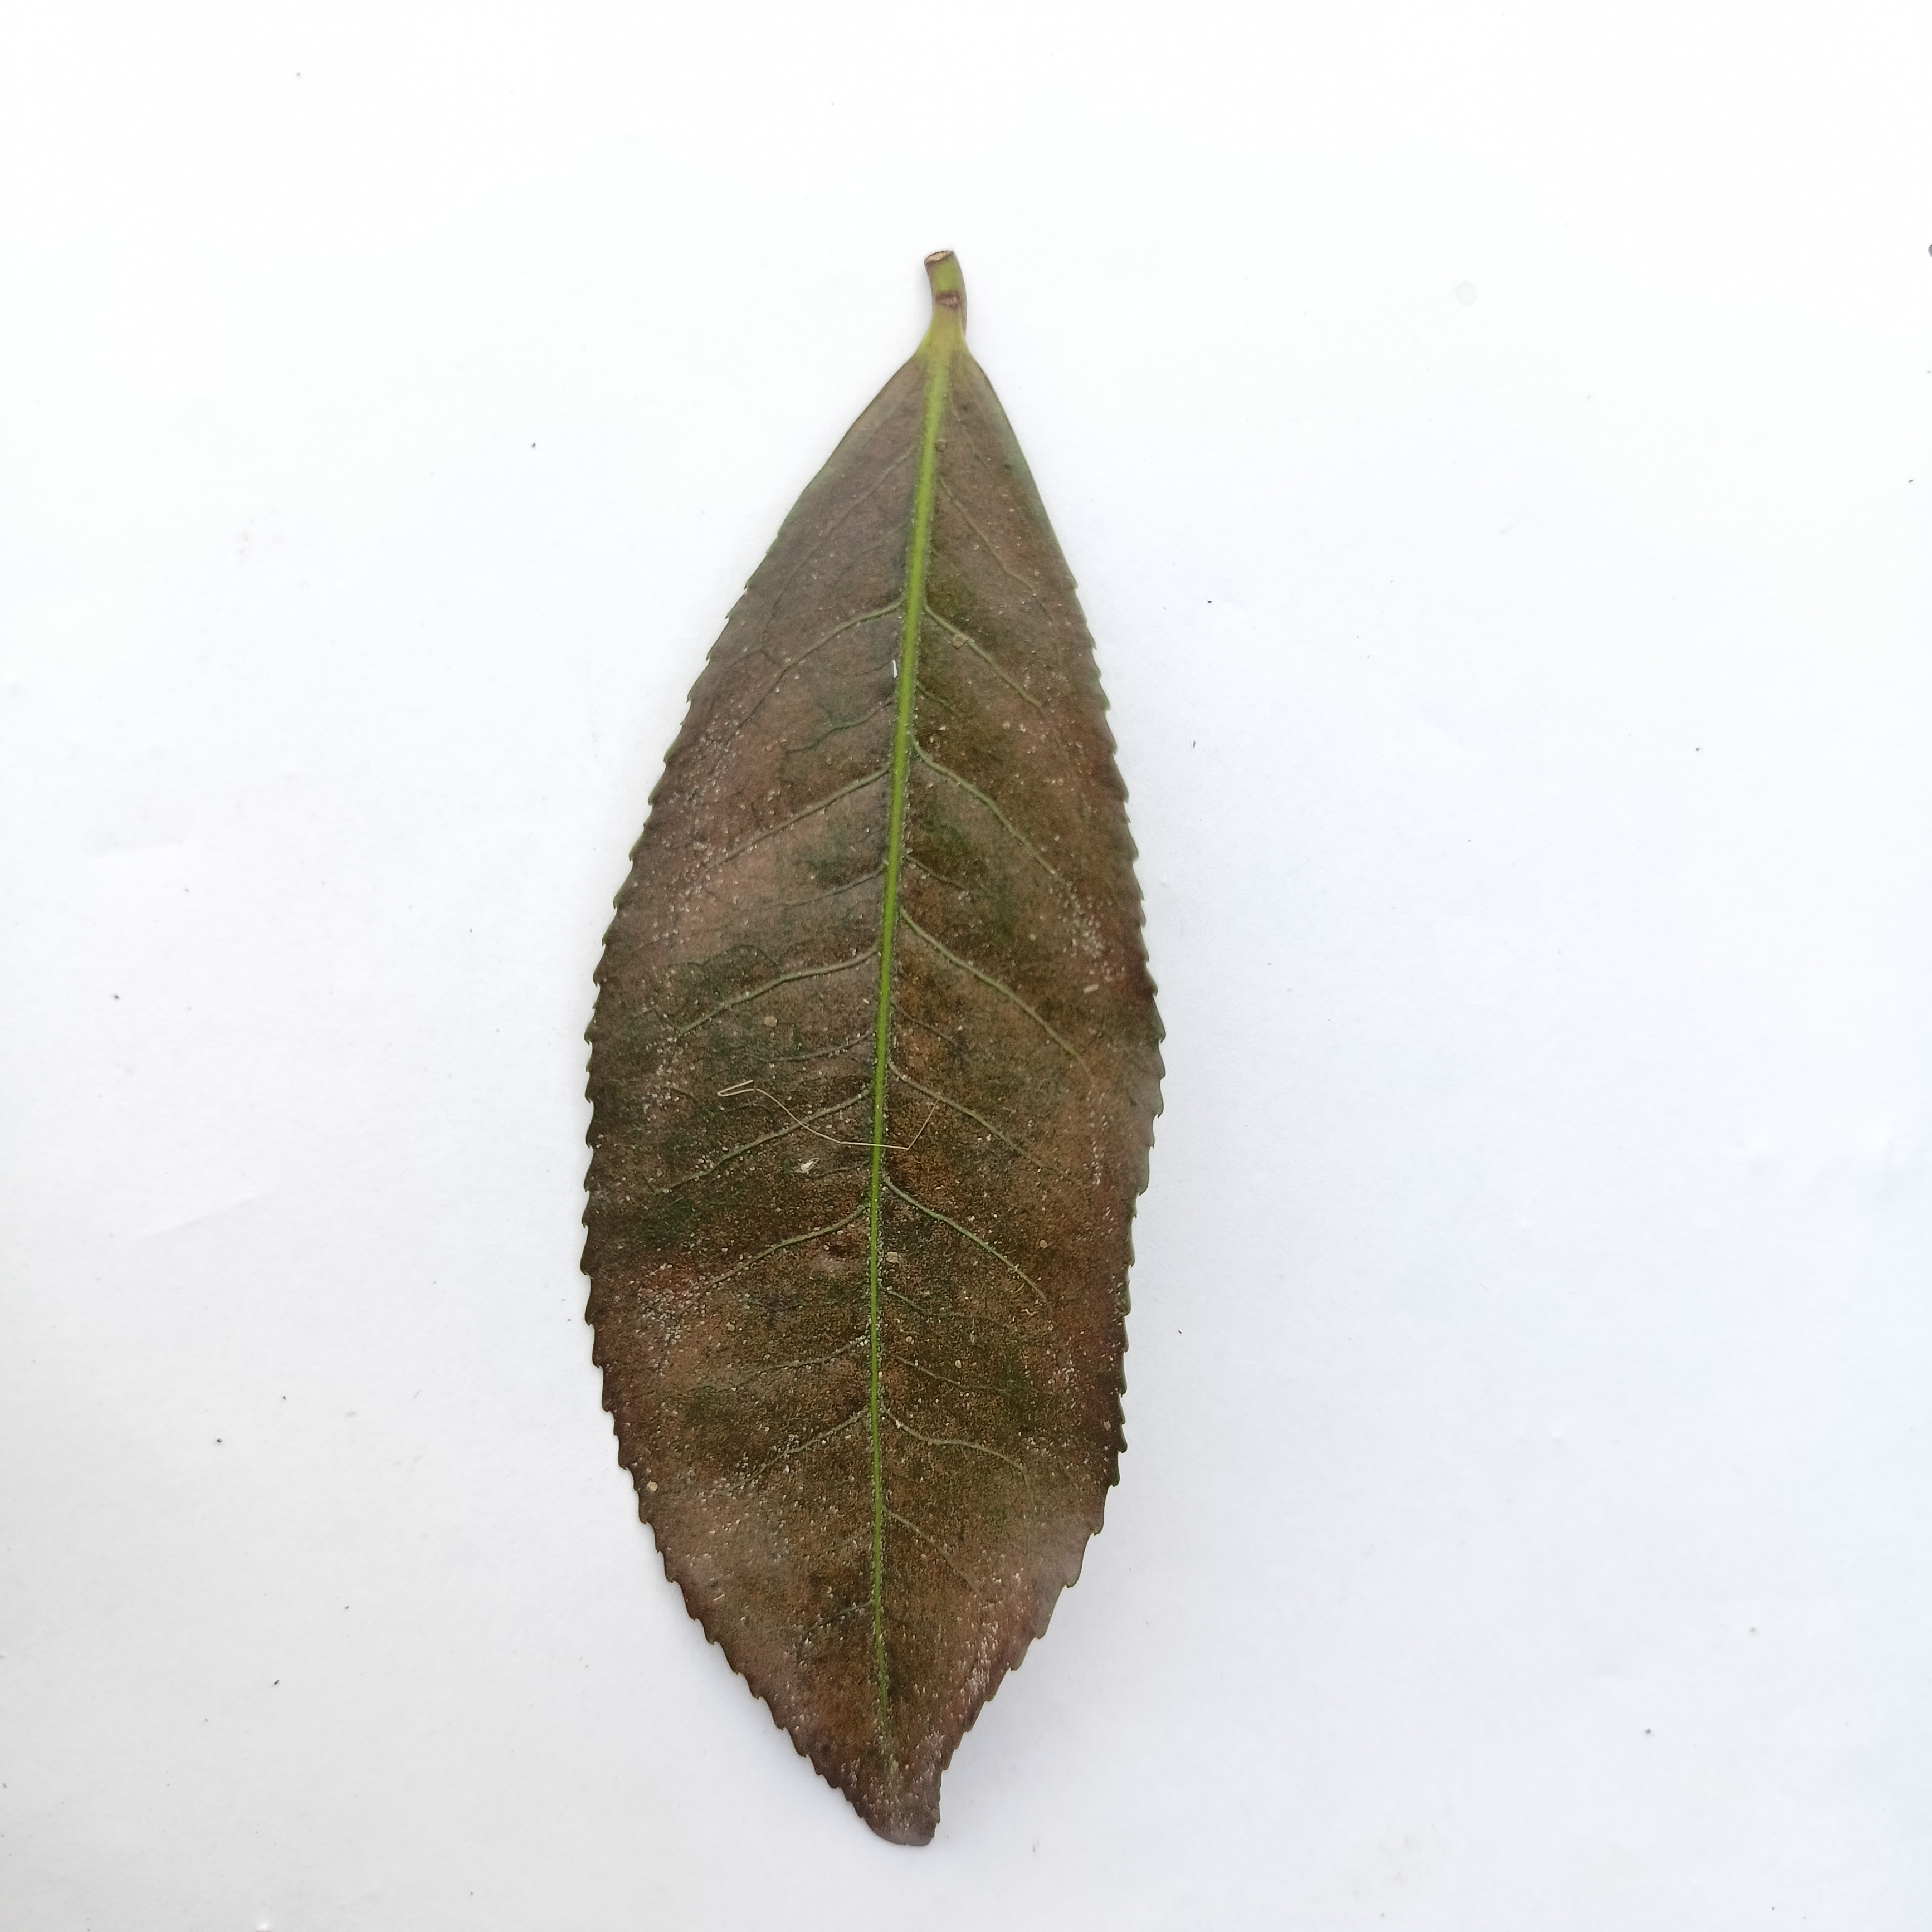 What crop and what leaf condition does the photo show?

tea, red rust
